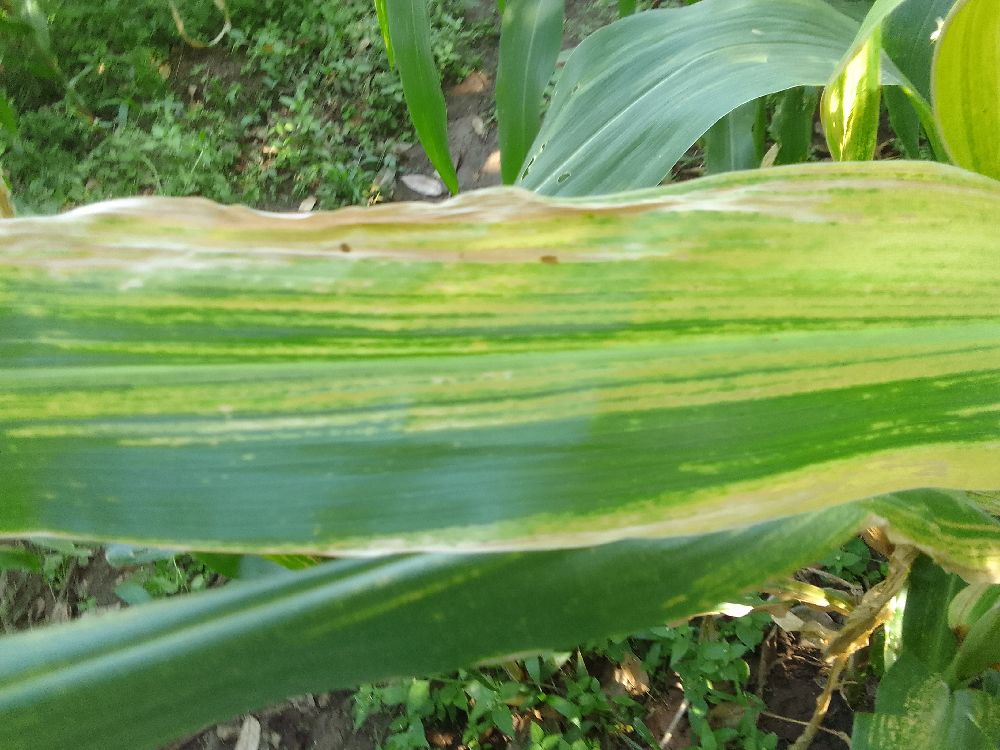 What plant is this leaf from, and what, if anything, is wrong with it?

maize, maize lethal necrosis
